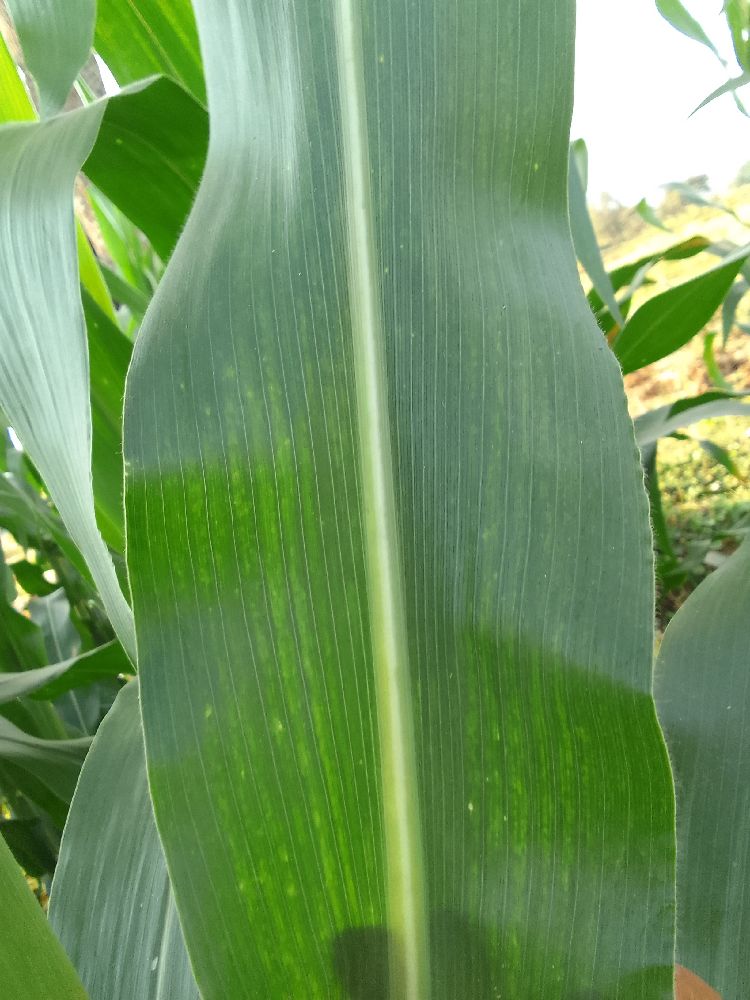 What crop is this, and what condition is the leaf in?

maize, healthy
